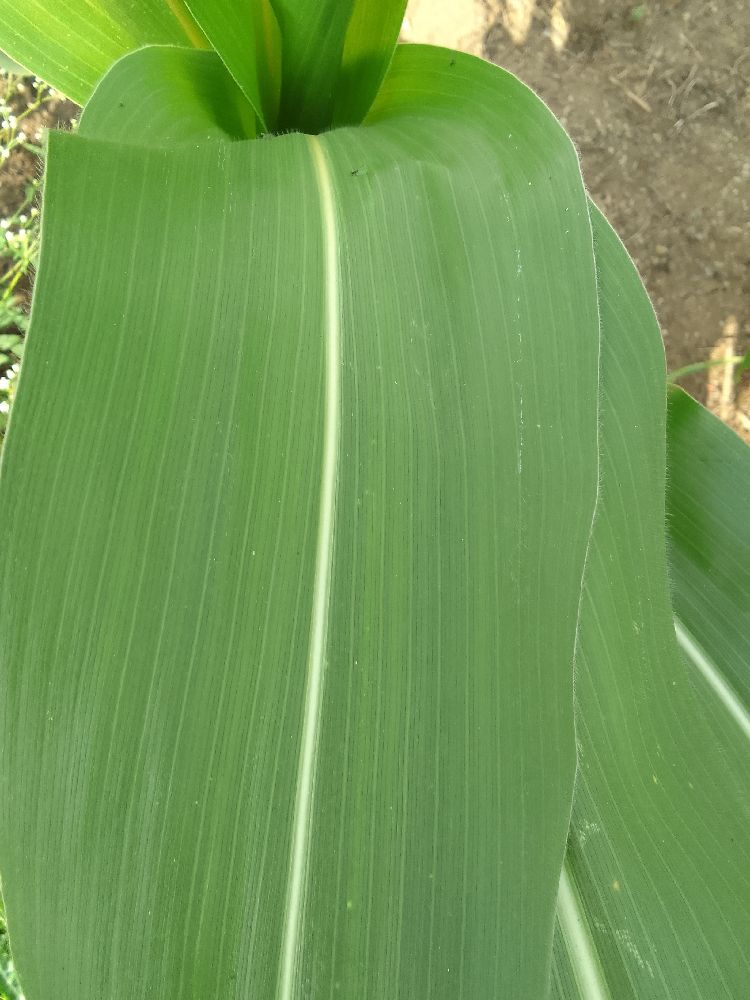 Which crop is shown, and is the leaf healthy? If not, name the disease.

maize, healthy
